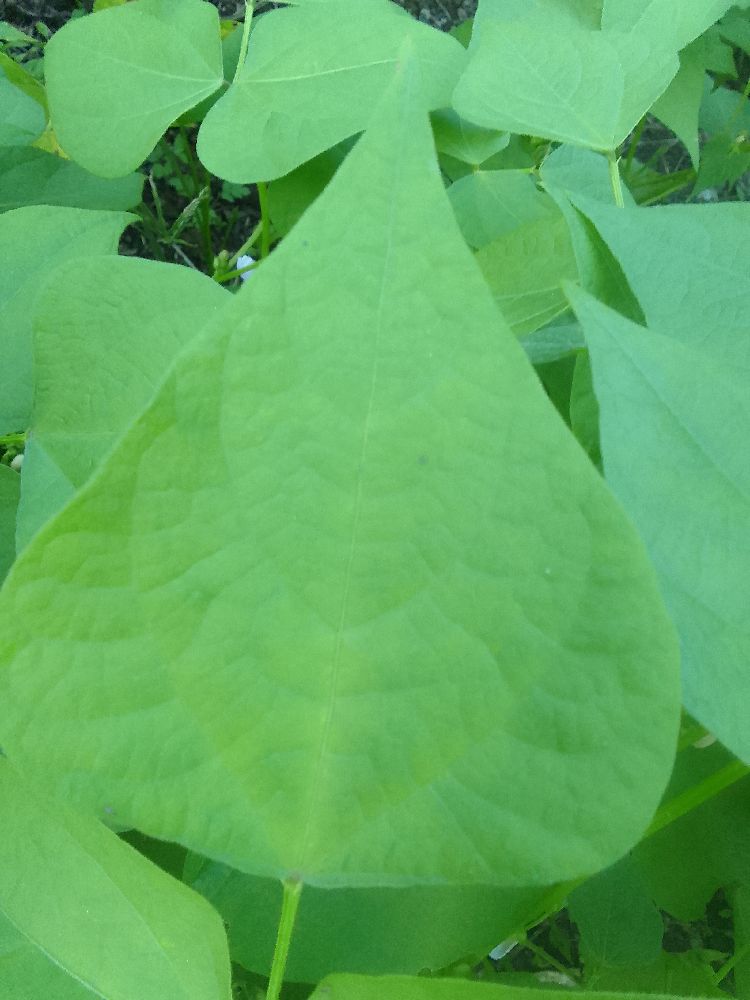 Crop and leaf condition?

common bean, healthy
